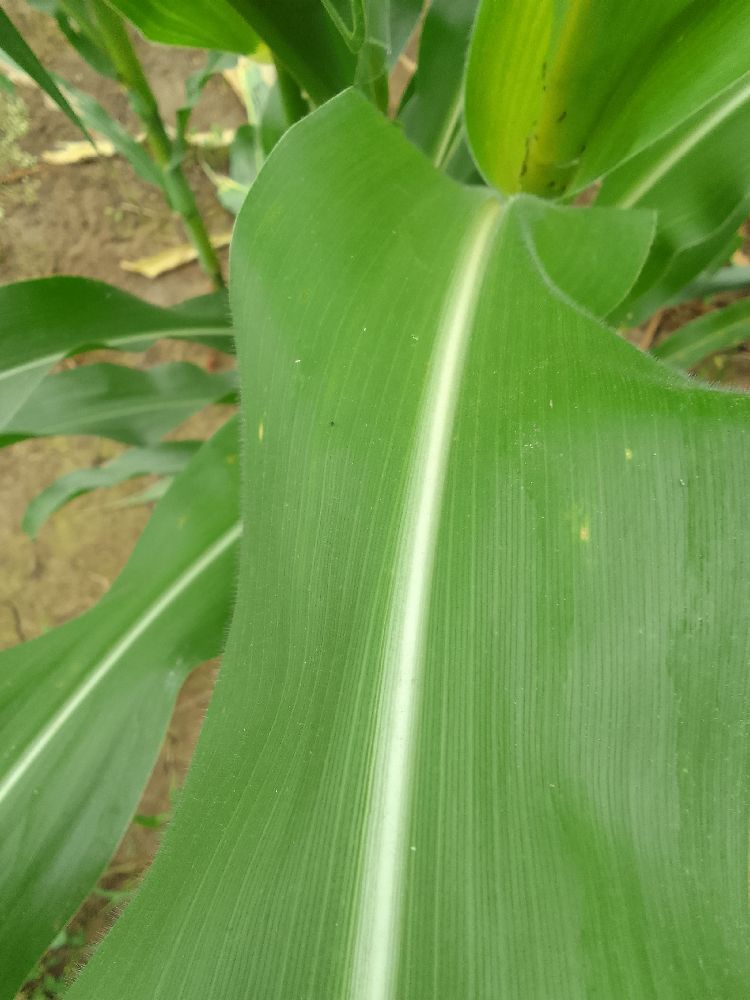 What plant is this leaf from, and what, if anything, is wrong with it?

maize, healthy
